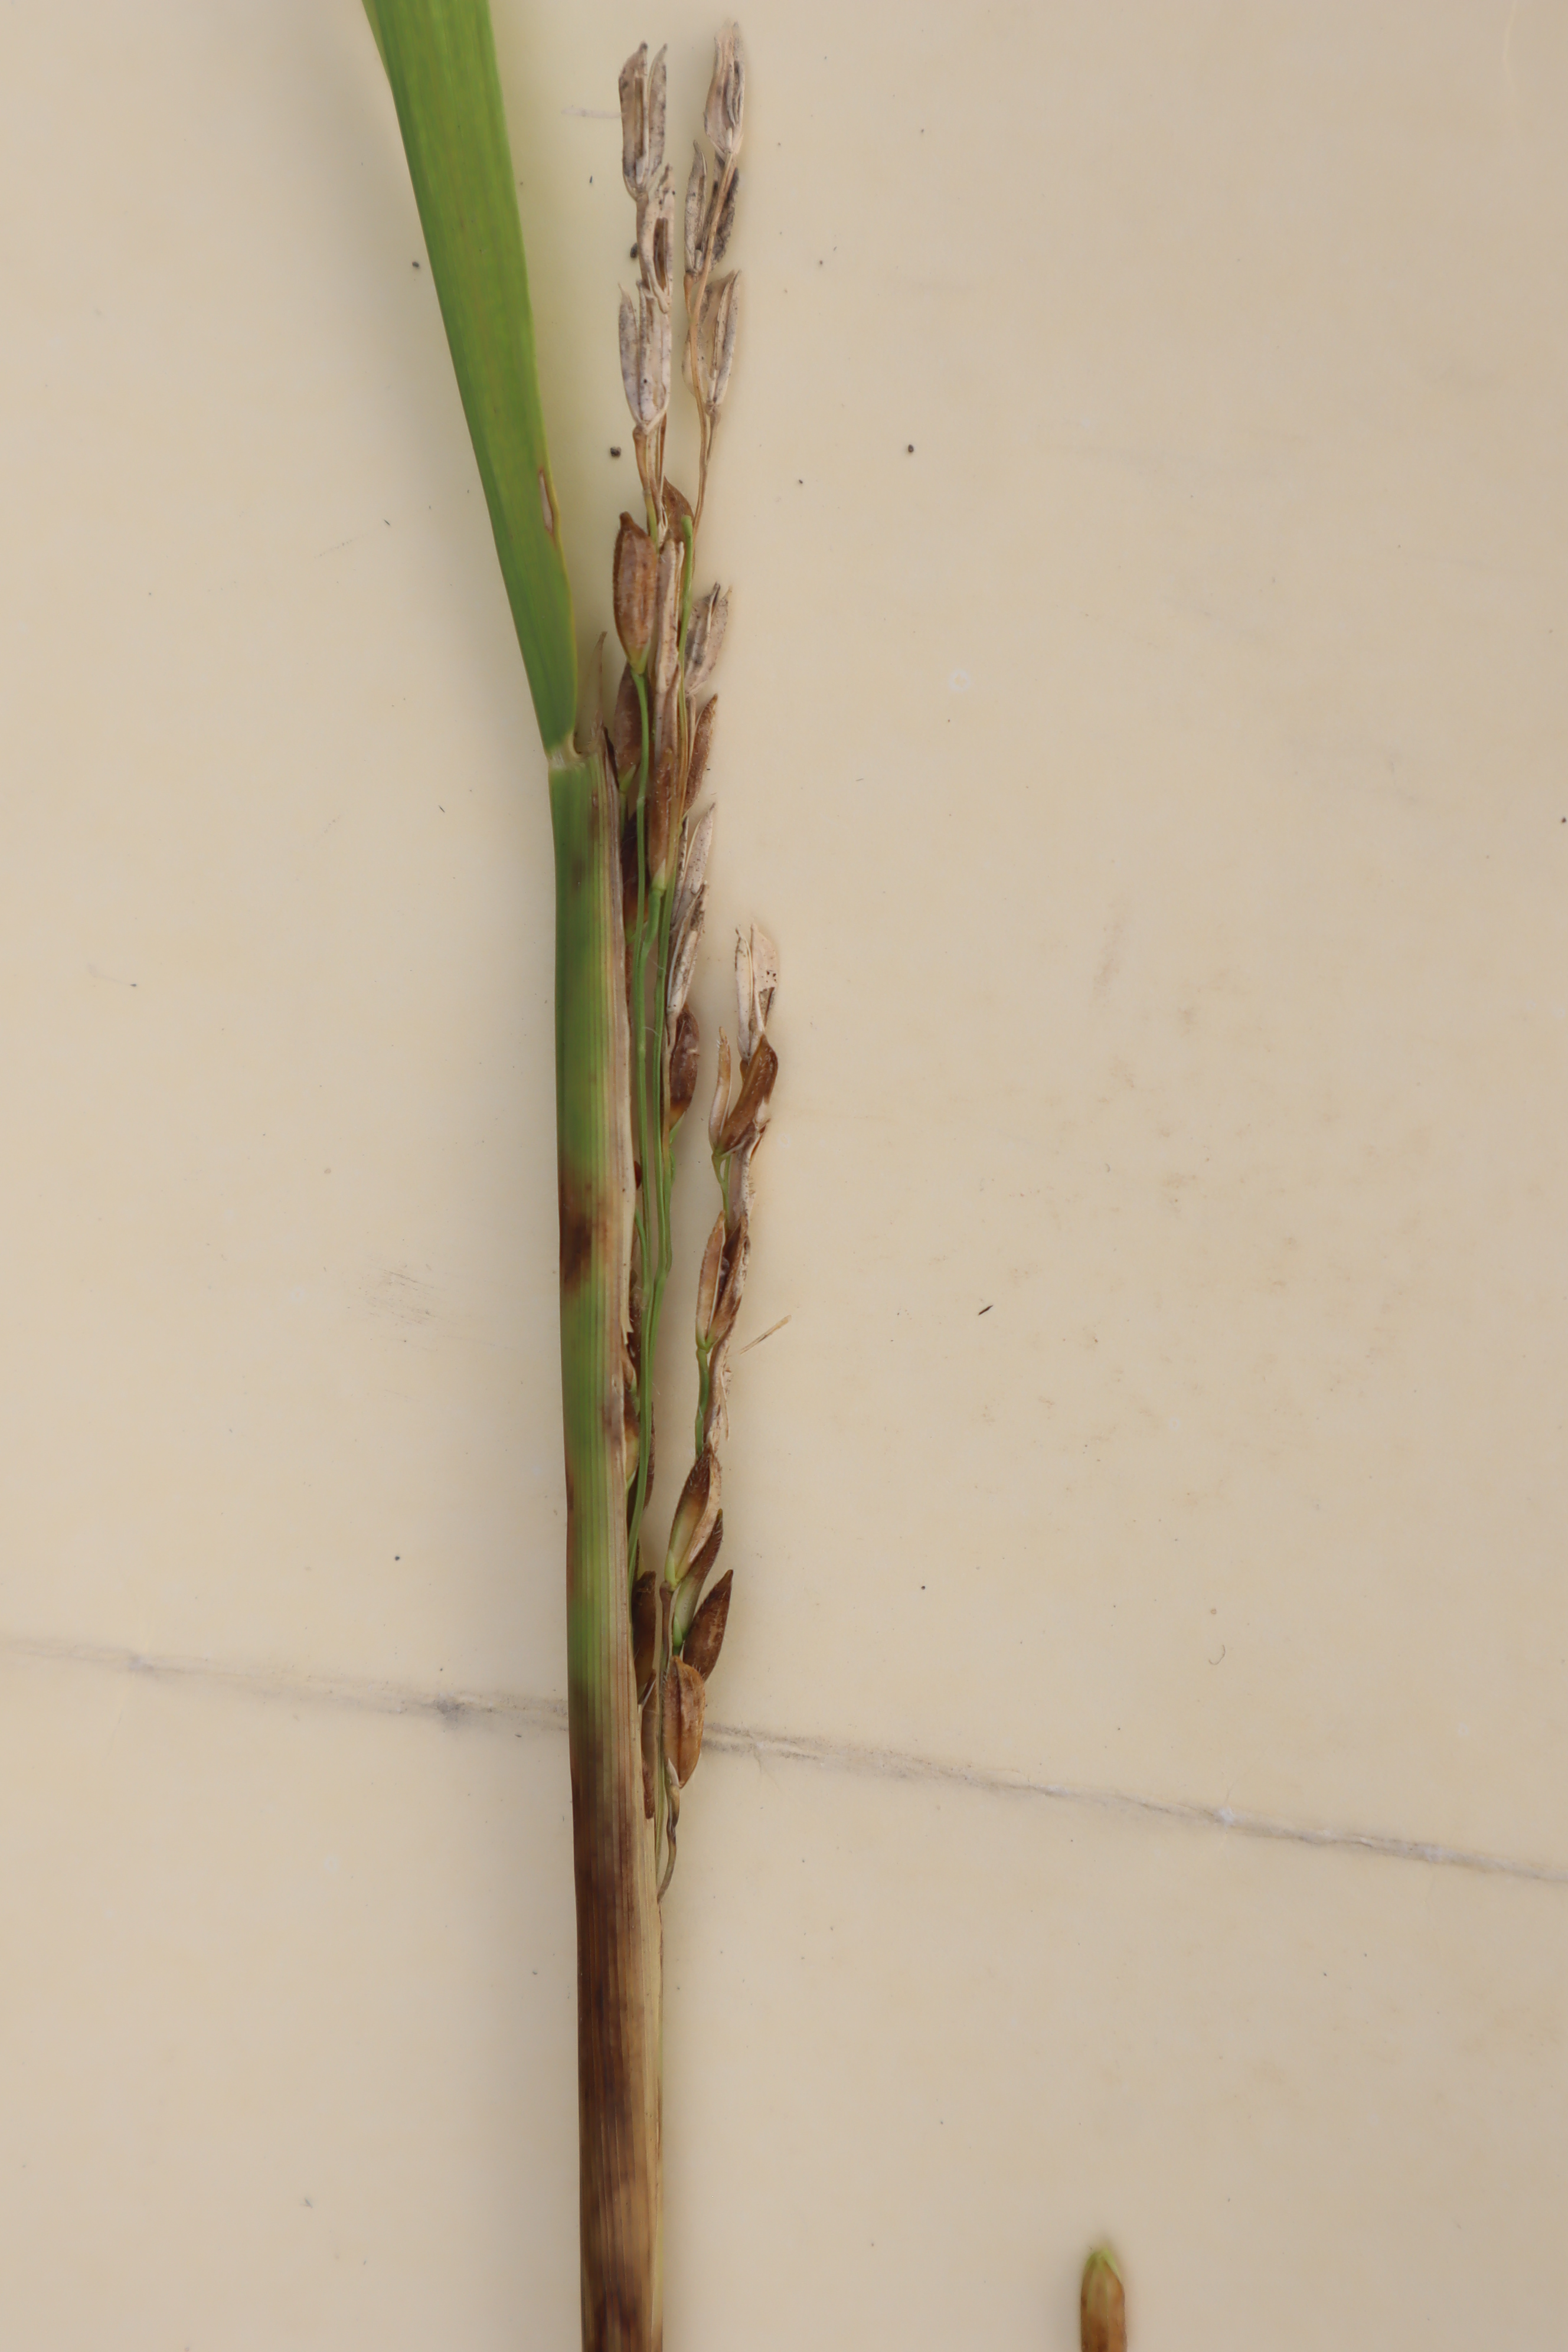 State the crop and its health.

rice, sarocladium oryzae
